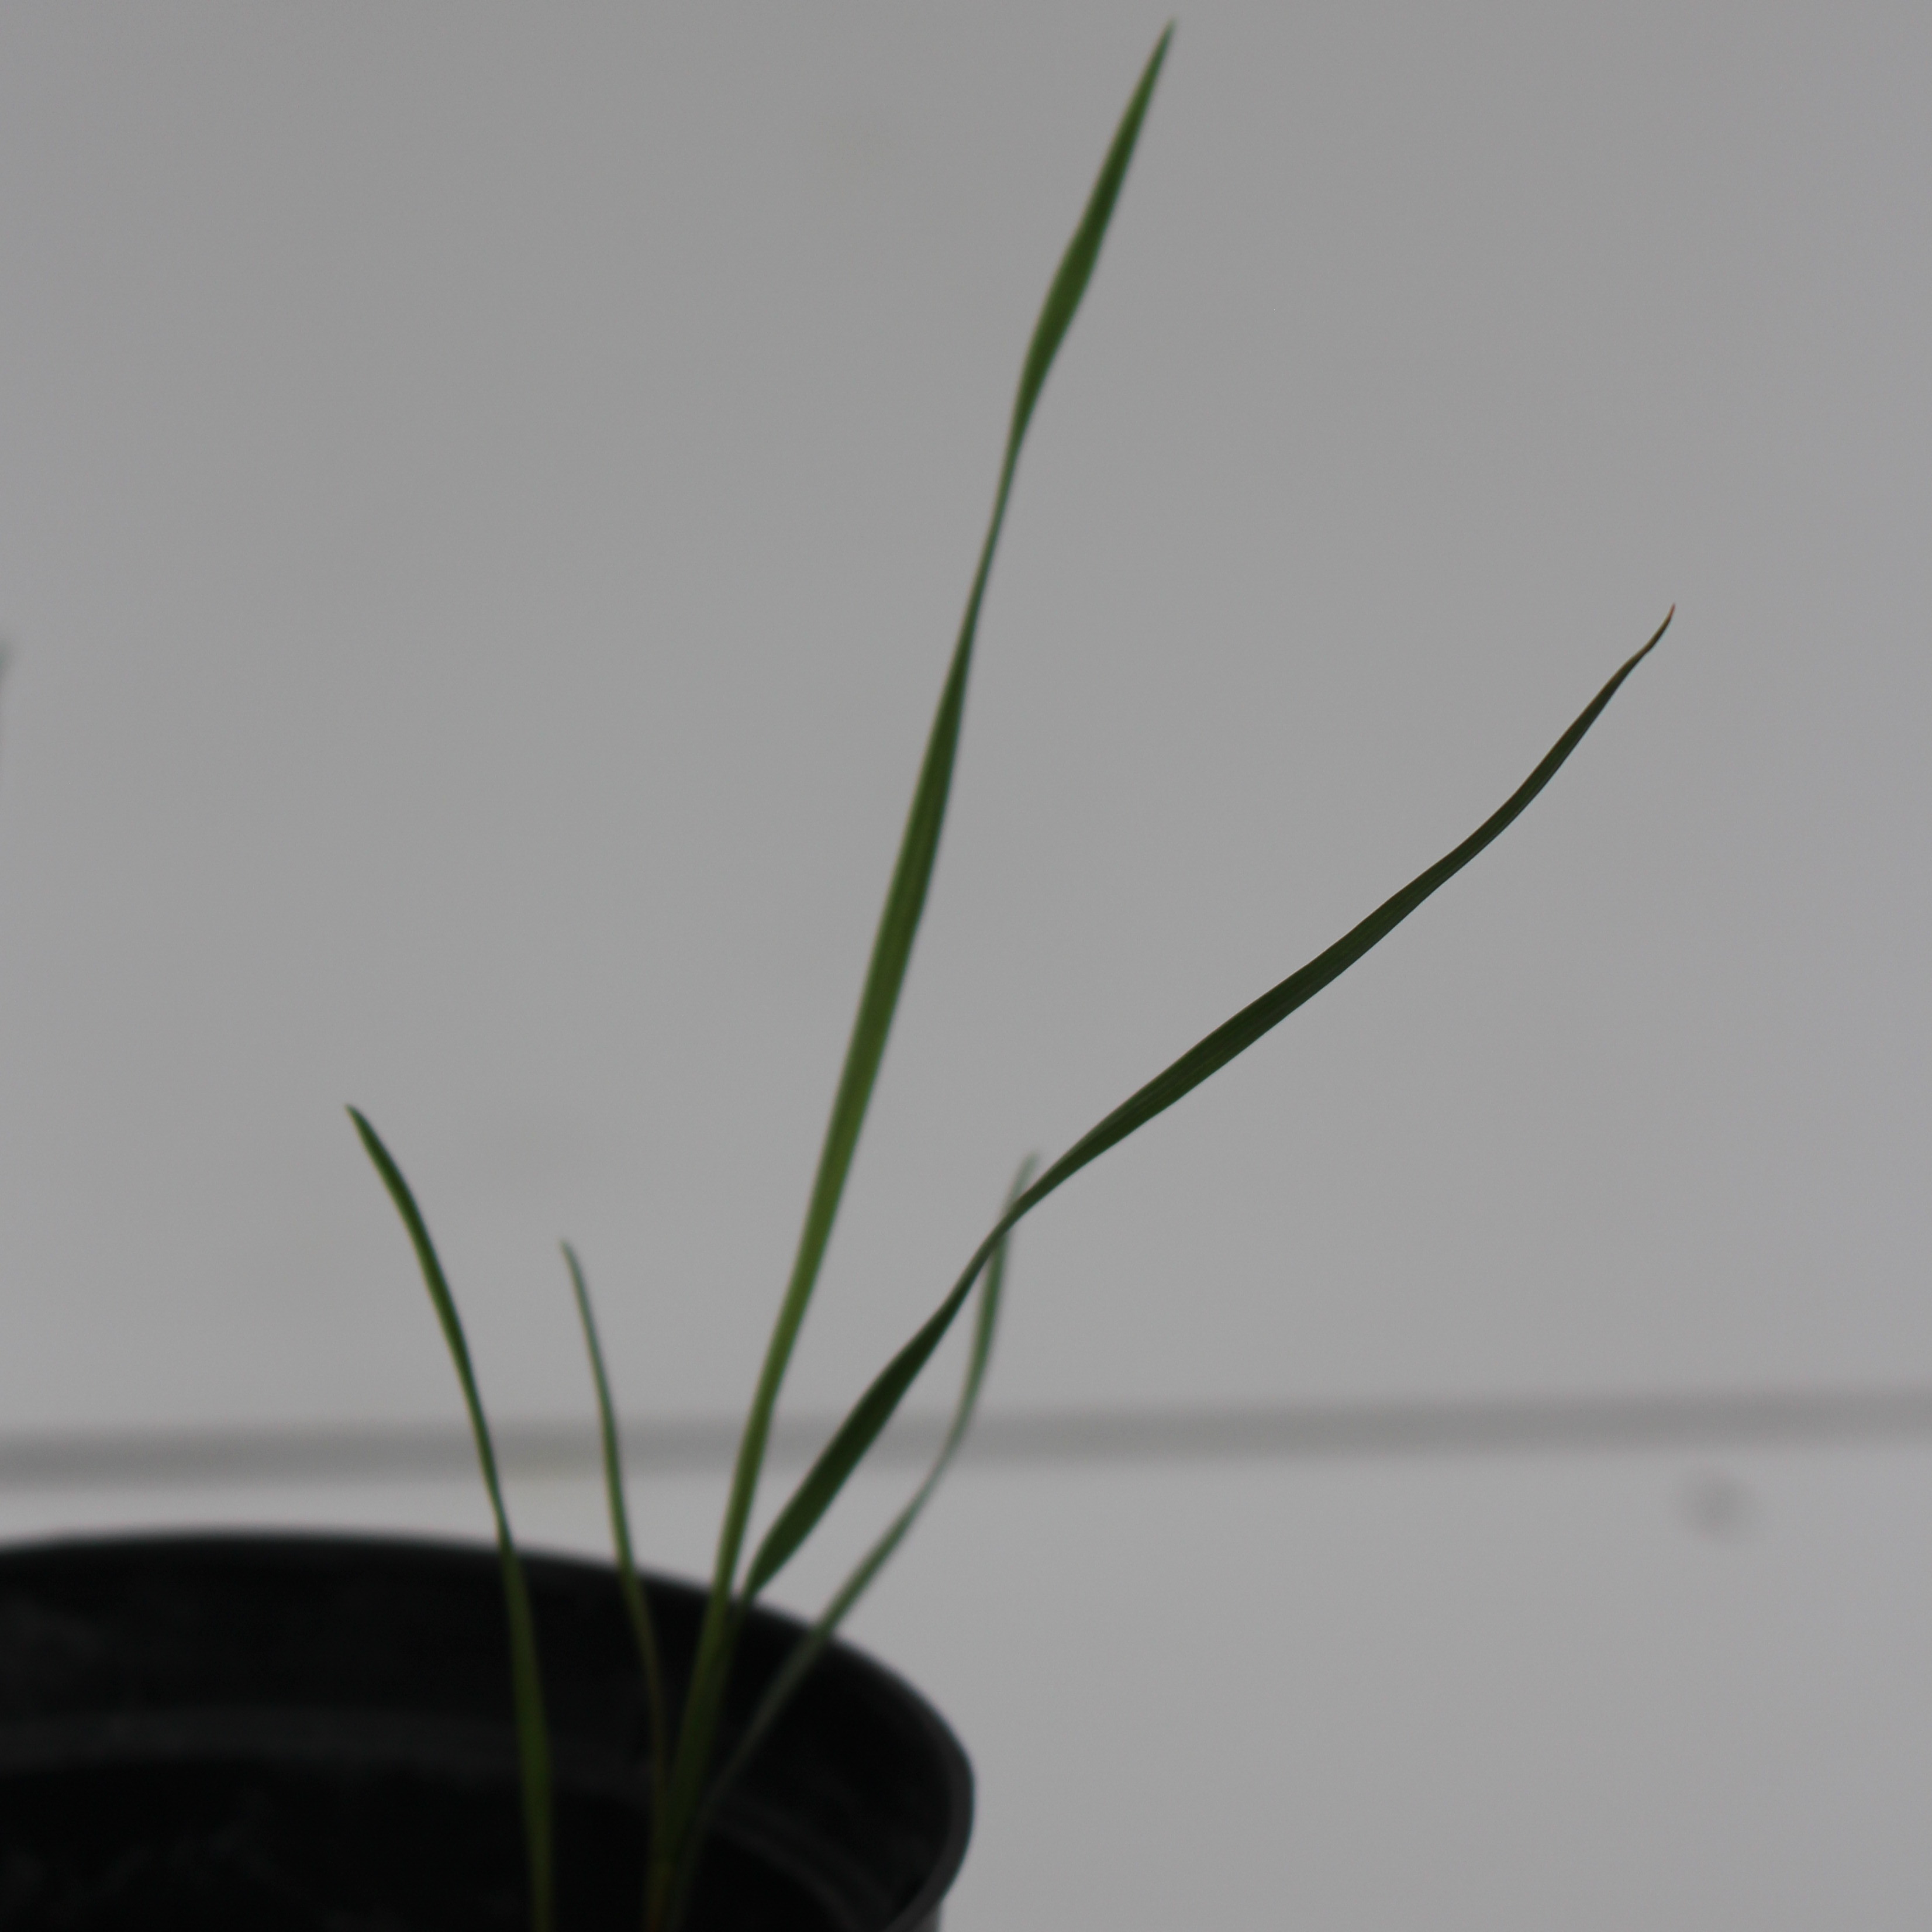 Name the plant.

Lolium multiflorum
